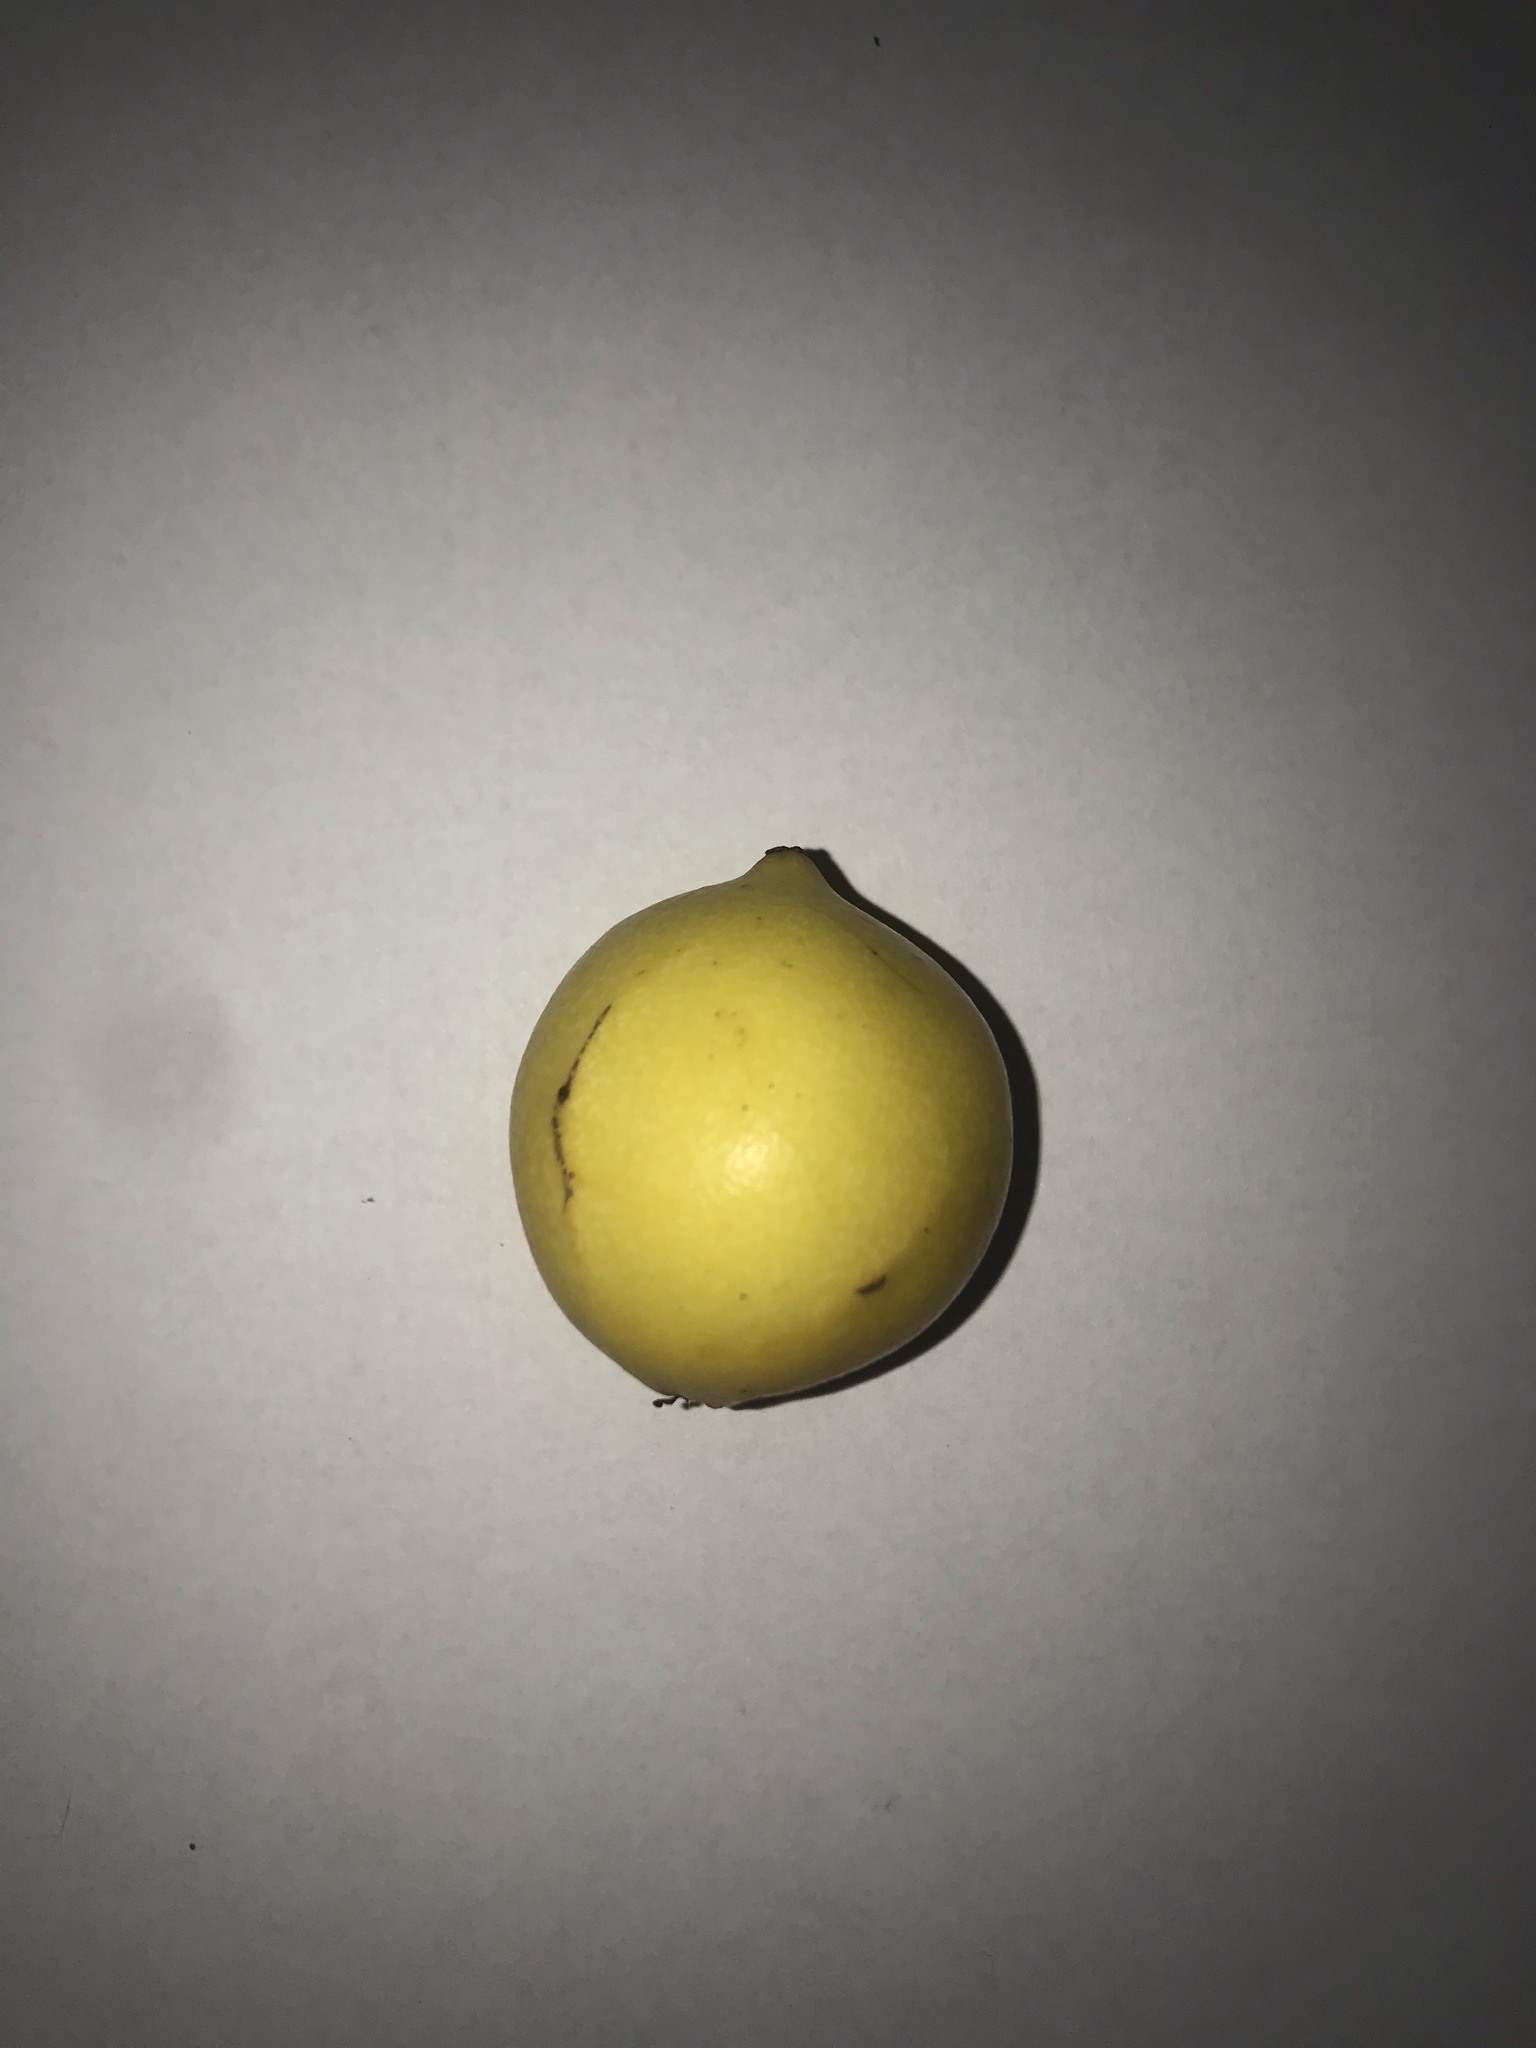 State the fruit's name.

abiu
